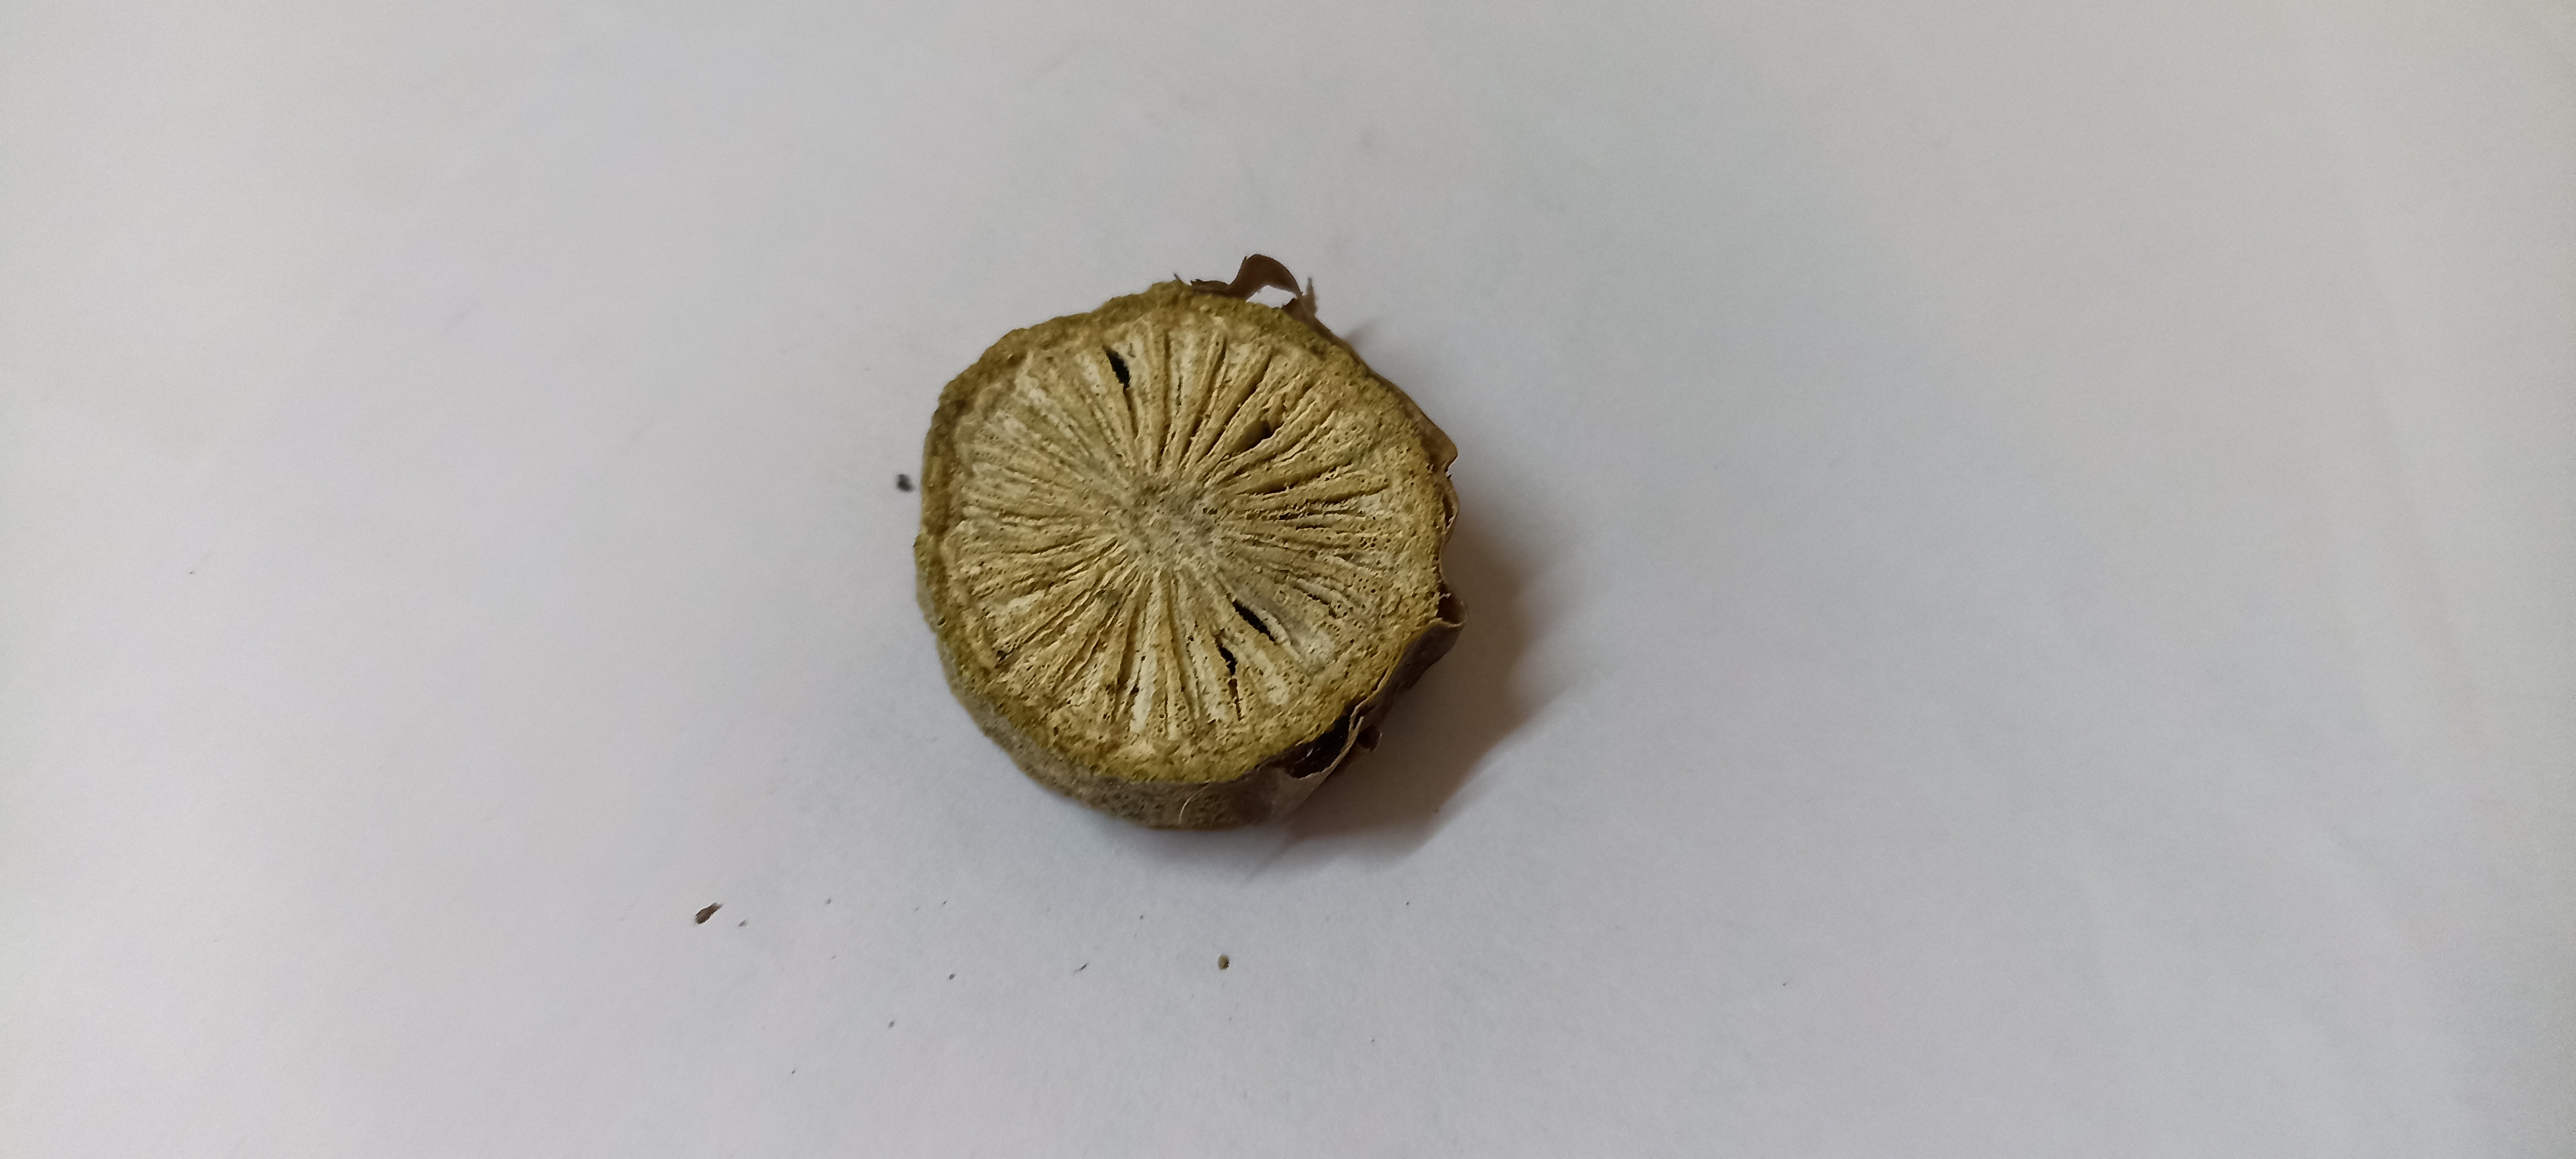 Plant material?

gulvel
